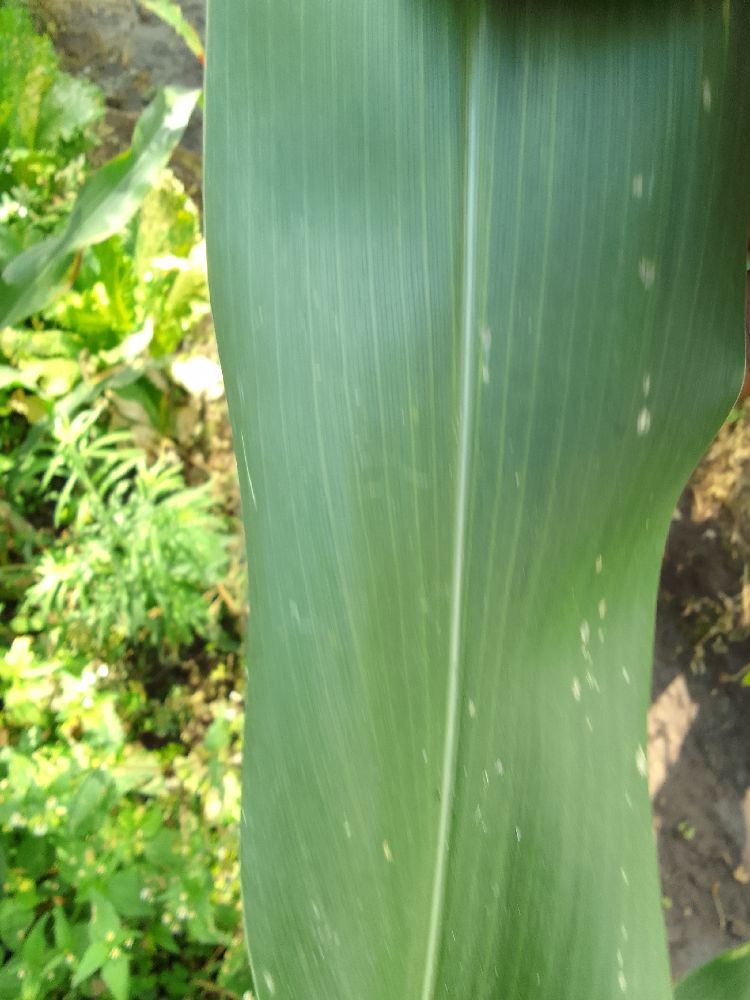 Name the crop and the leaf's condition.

maize, healthy
